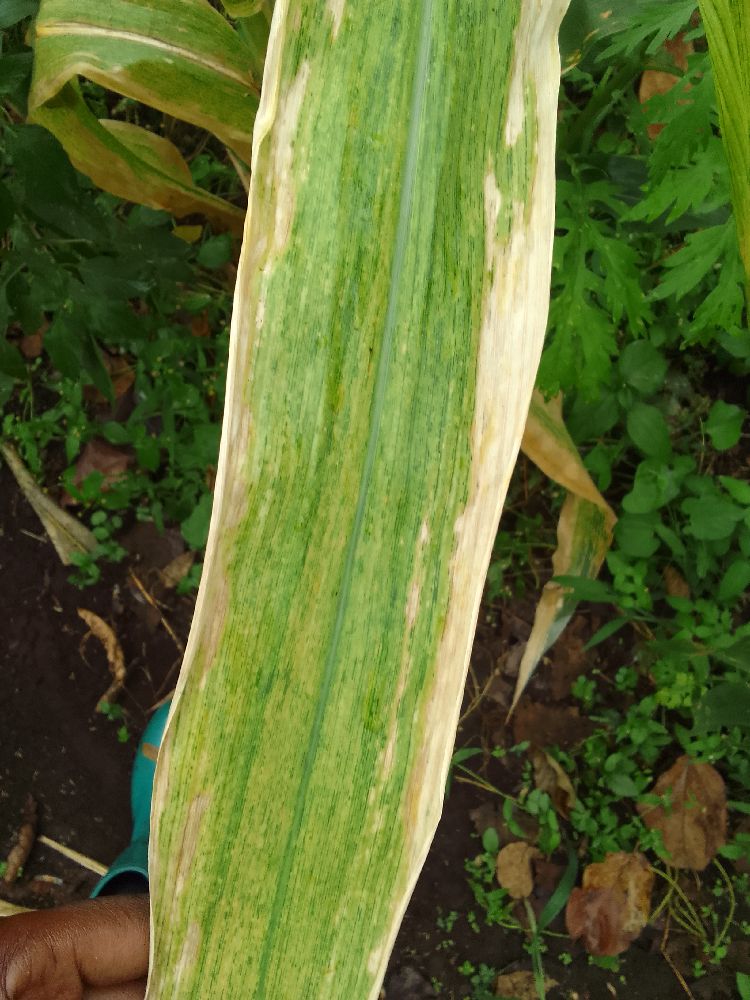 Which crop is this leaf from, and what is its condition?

maize, maize lethal necrosis
